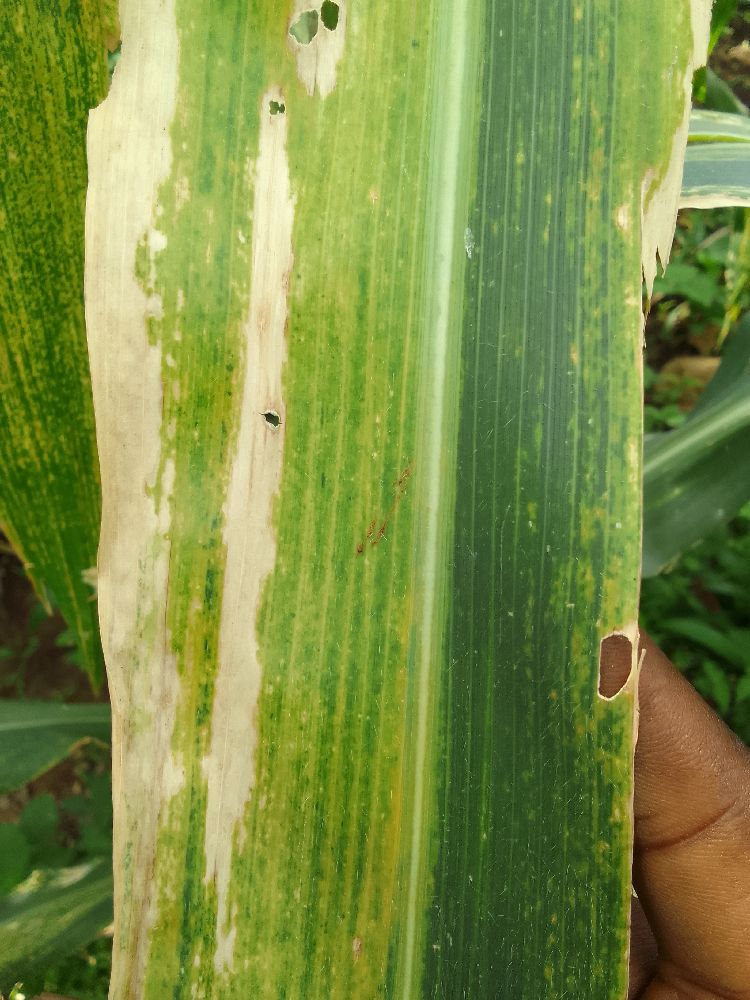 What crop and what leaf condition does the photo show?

maize, maize lethal necrosis
